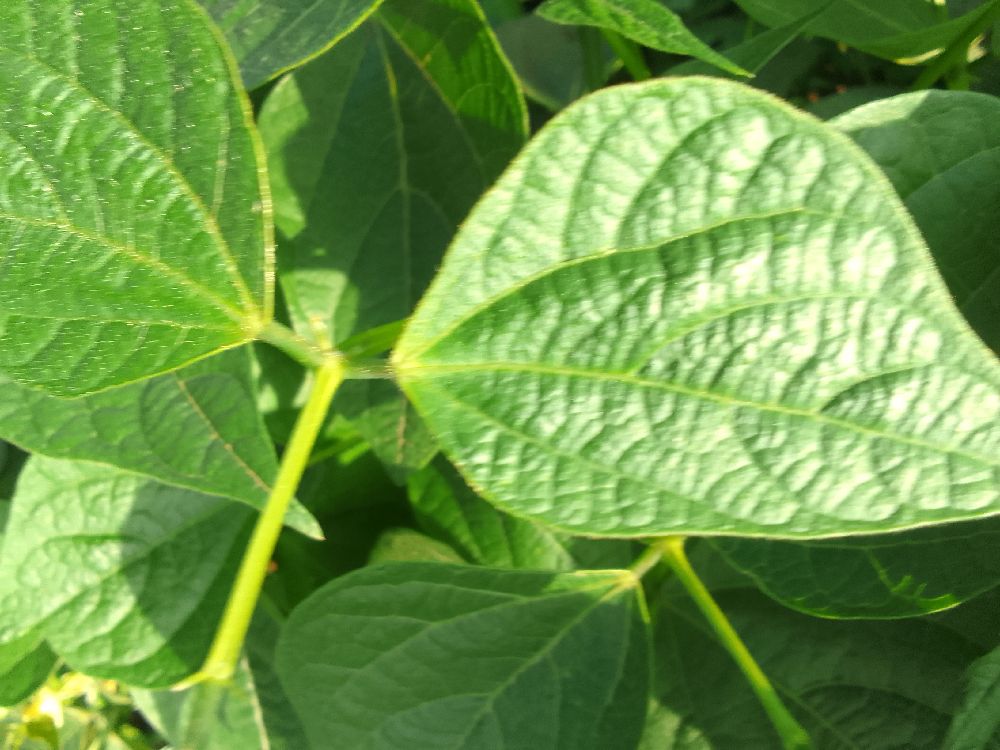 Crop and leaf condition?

common bean, healthy
